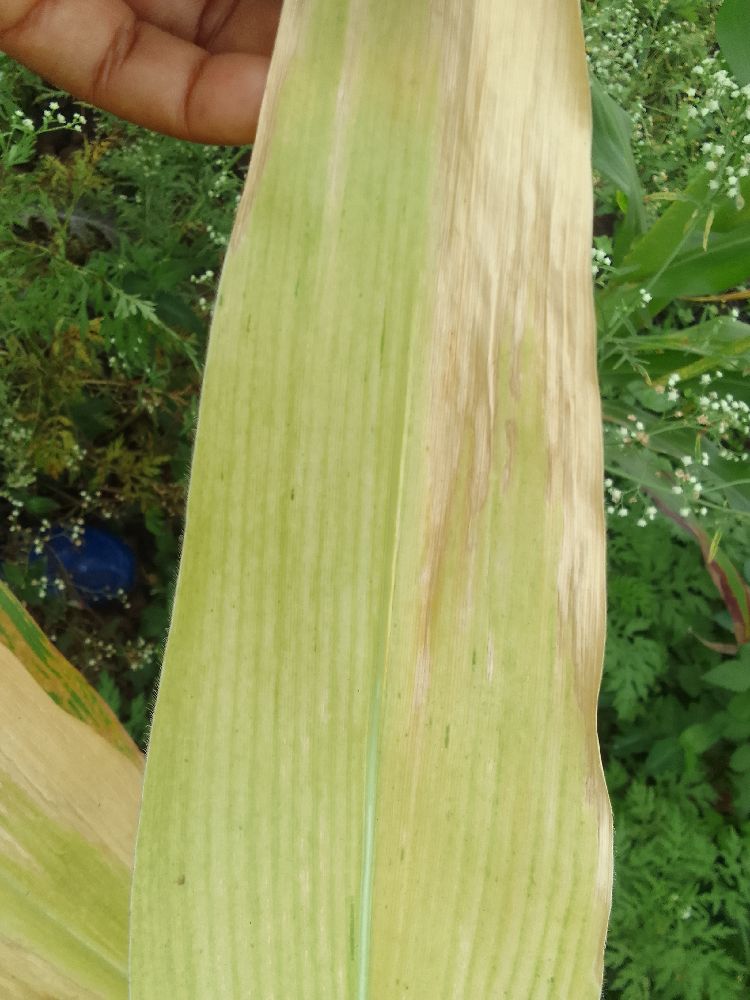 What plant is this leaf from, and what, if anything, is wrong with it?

maize, maize lethal necrosis
